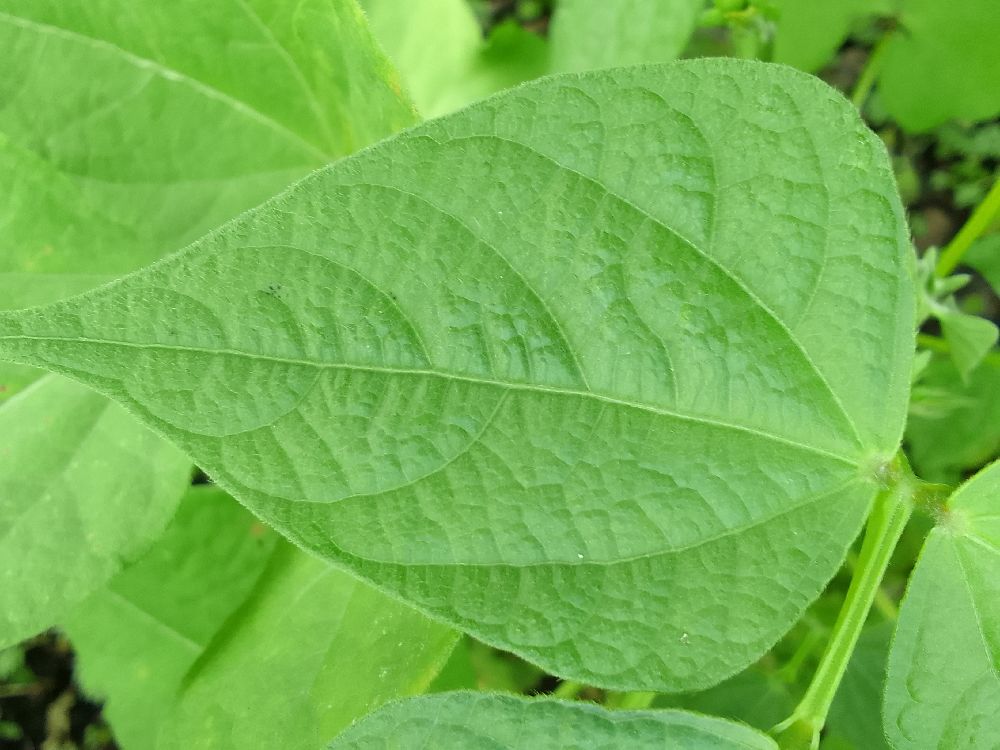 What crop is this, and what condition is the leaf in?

common bean, healthy
